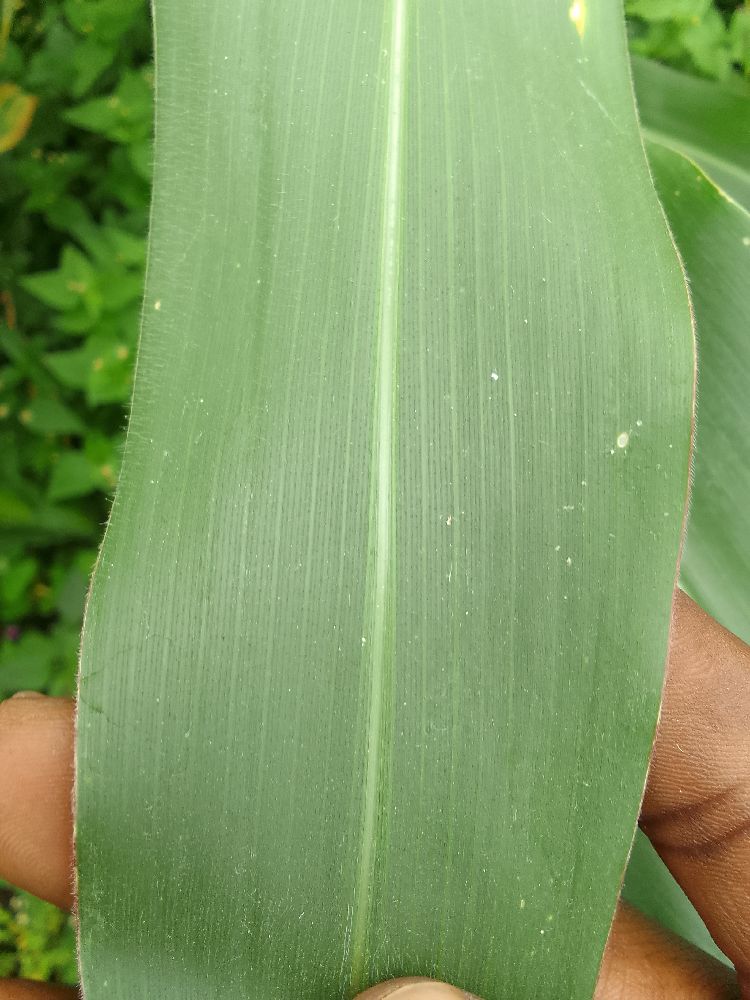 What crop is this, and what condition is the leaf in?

maize, healthy
